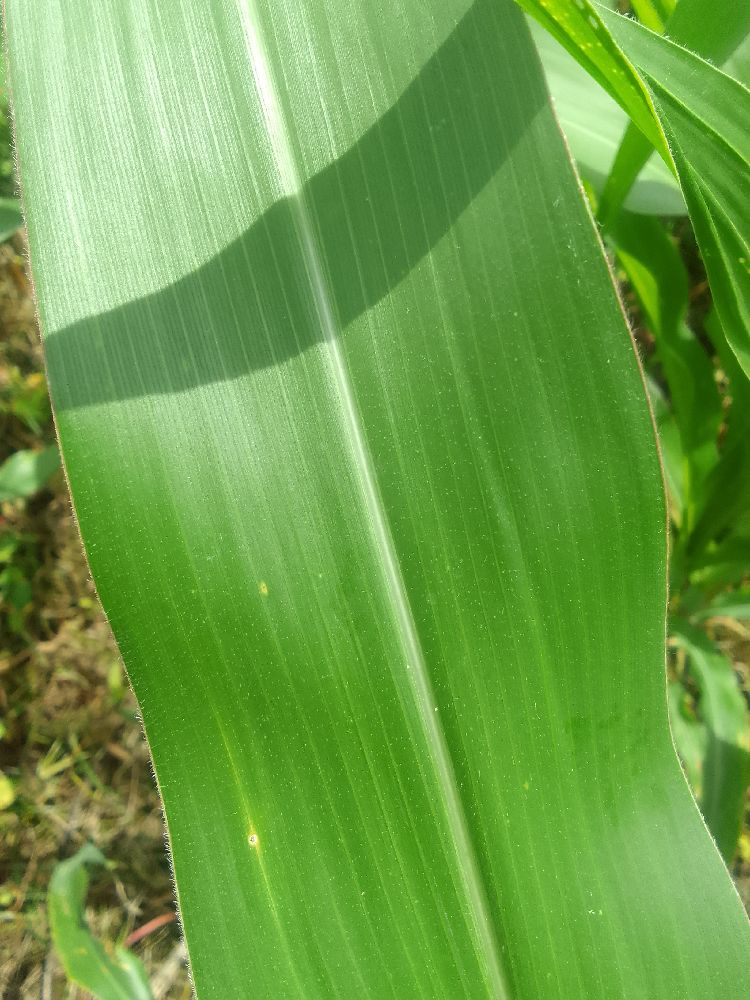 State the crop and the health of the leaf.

maize, healthy
